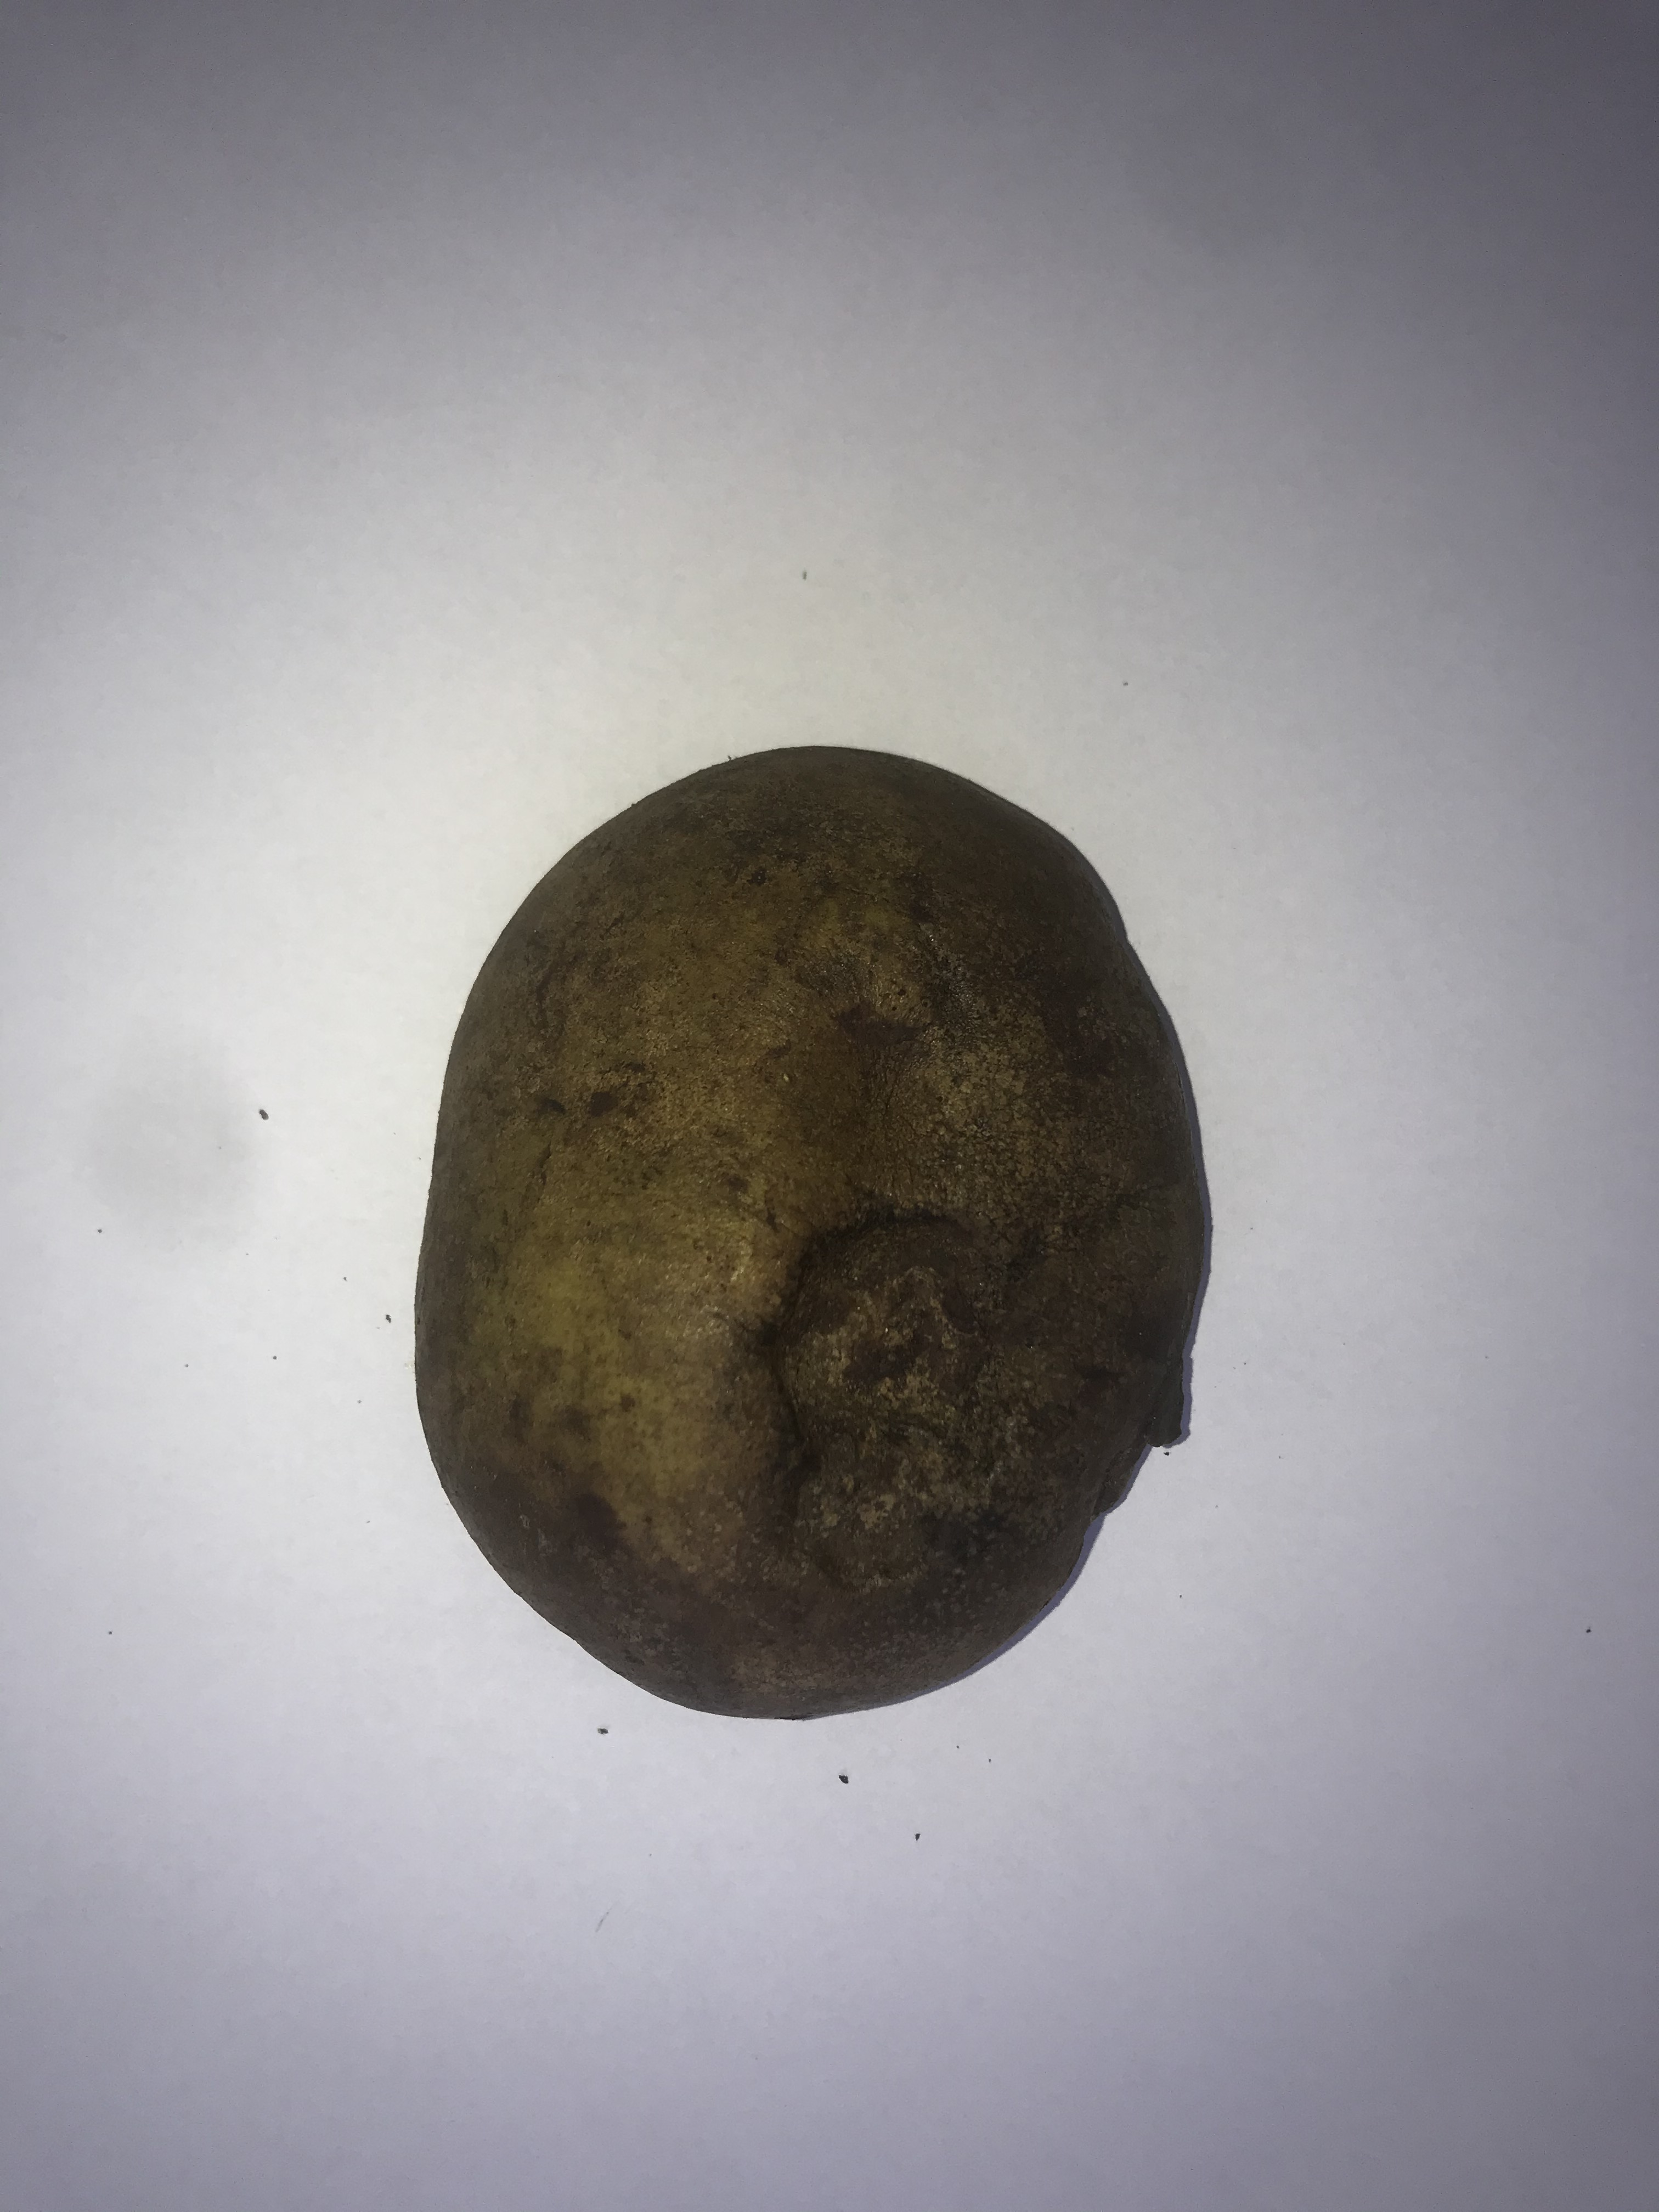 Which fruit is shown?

pequi
